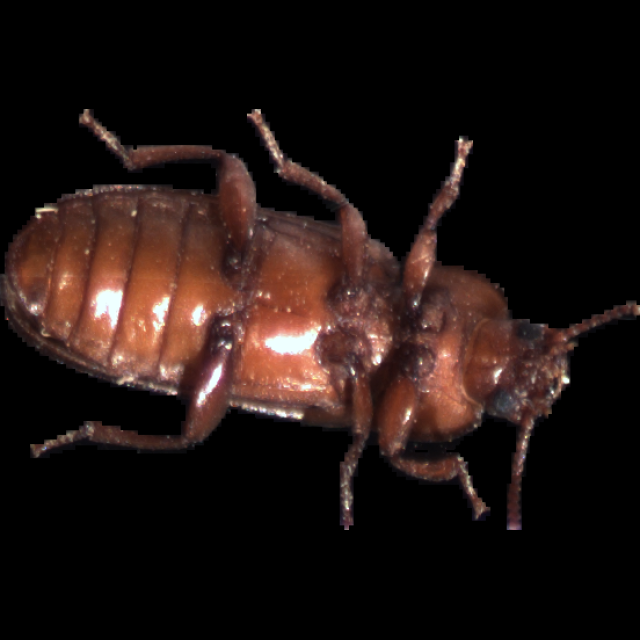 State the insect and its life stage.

mealworm beetle
